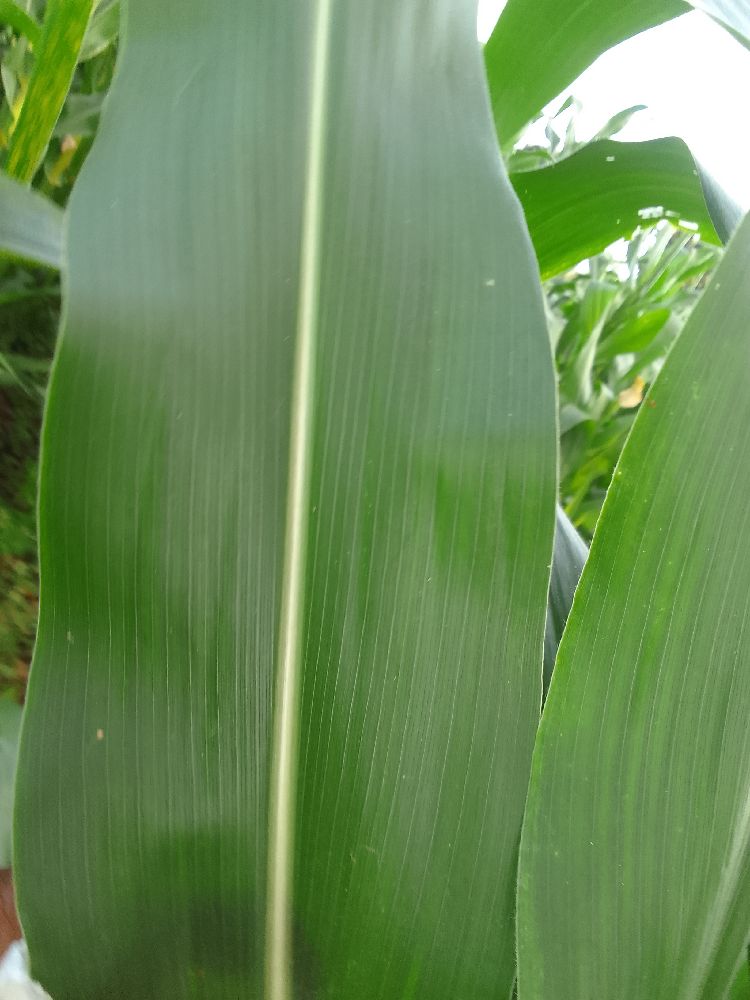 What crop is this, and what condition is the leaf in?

maize, healthy
